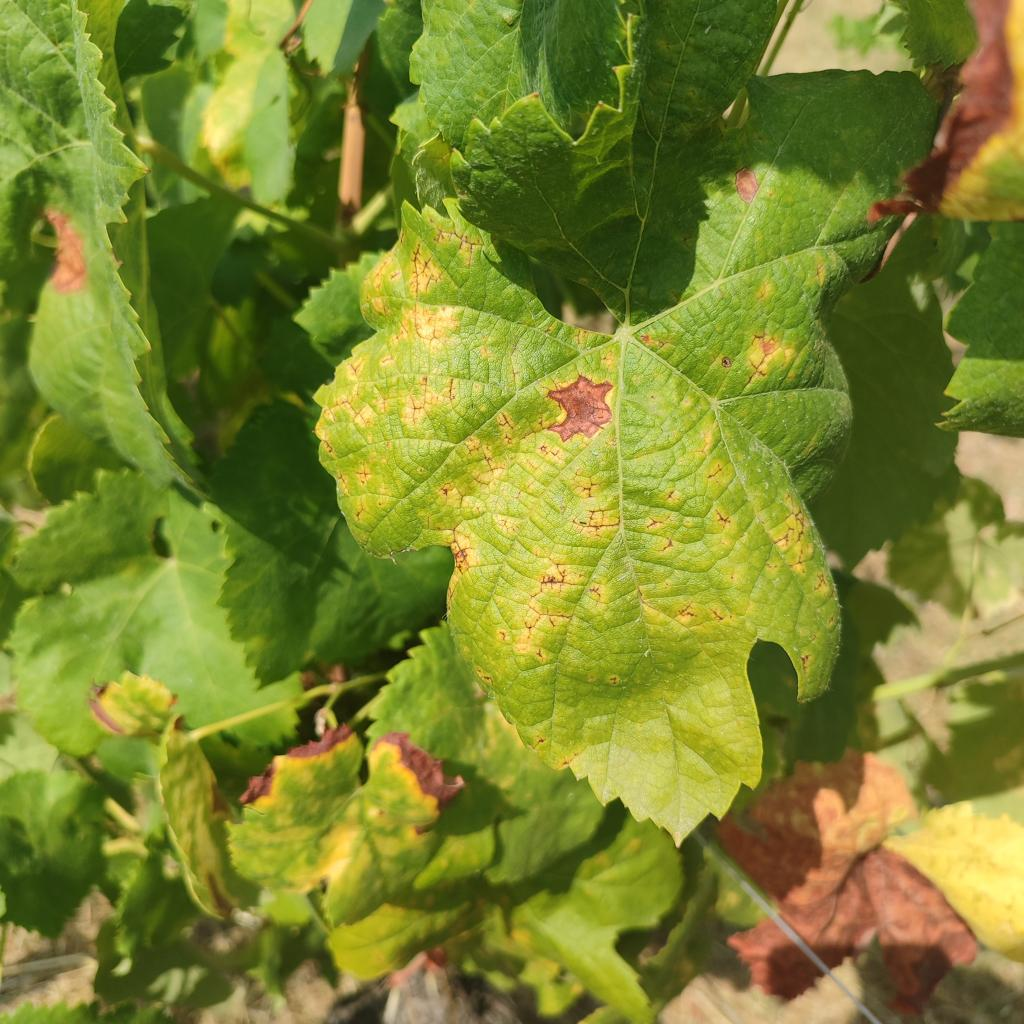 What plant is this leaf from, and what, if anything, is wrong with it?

grapevine, esca complex
